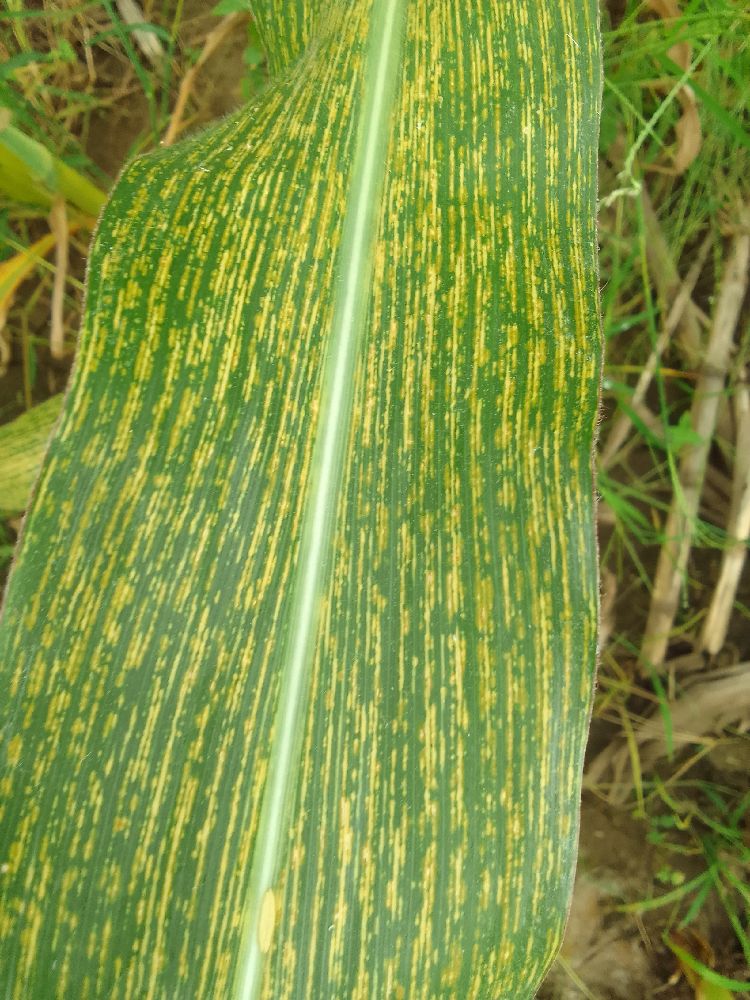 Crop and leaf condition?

maize, maize streak virus
